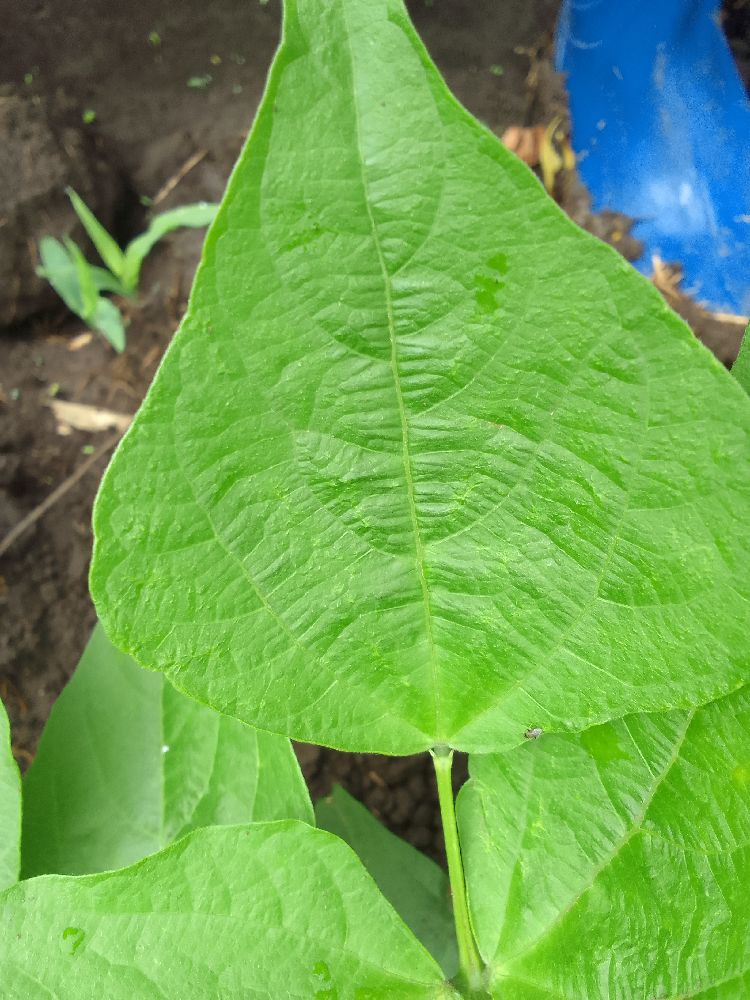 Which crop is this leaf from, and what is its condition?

common bean, healthy
